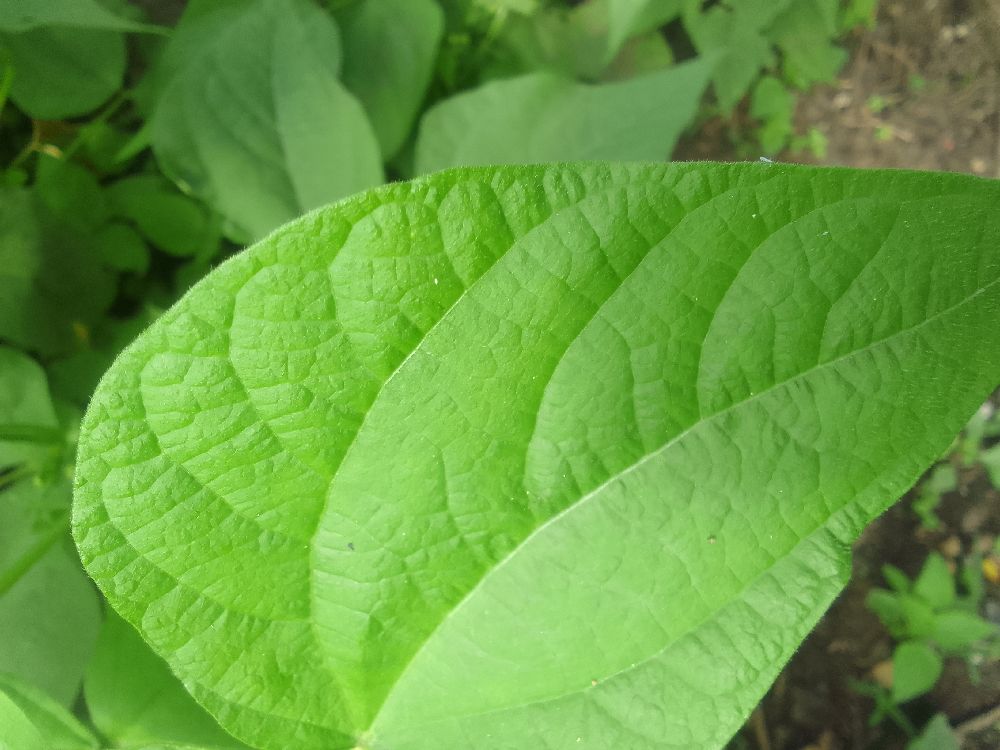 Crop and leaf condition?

common bean, healthy
